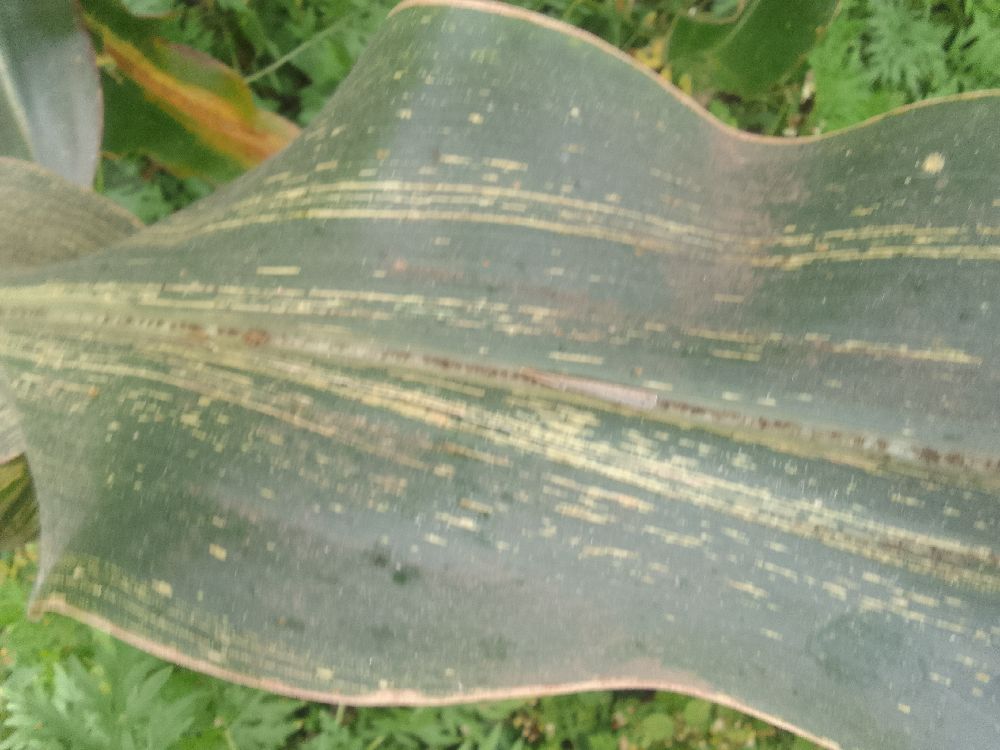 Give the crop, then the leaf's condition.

maize, maize streak virus
